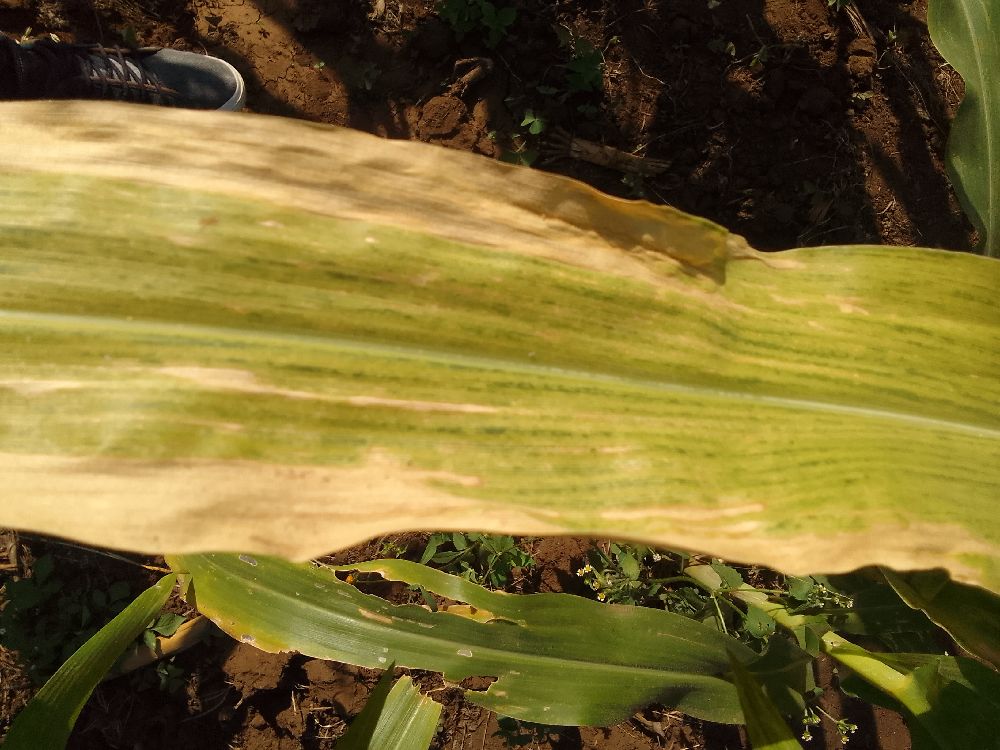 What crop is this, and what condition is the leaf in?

maize, maize lethal necrosis
